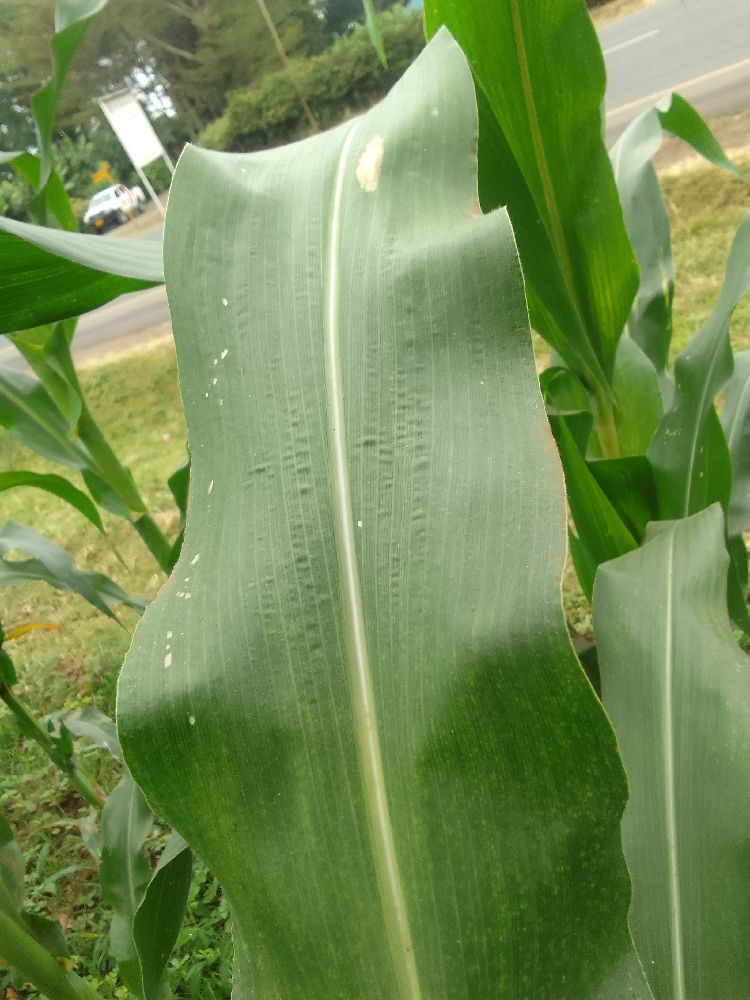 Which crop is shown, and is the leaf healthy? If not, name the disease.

maize, healthy
